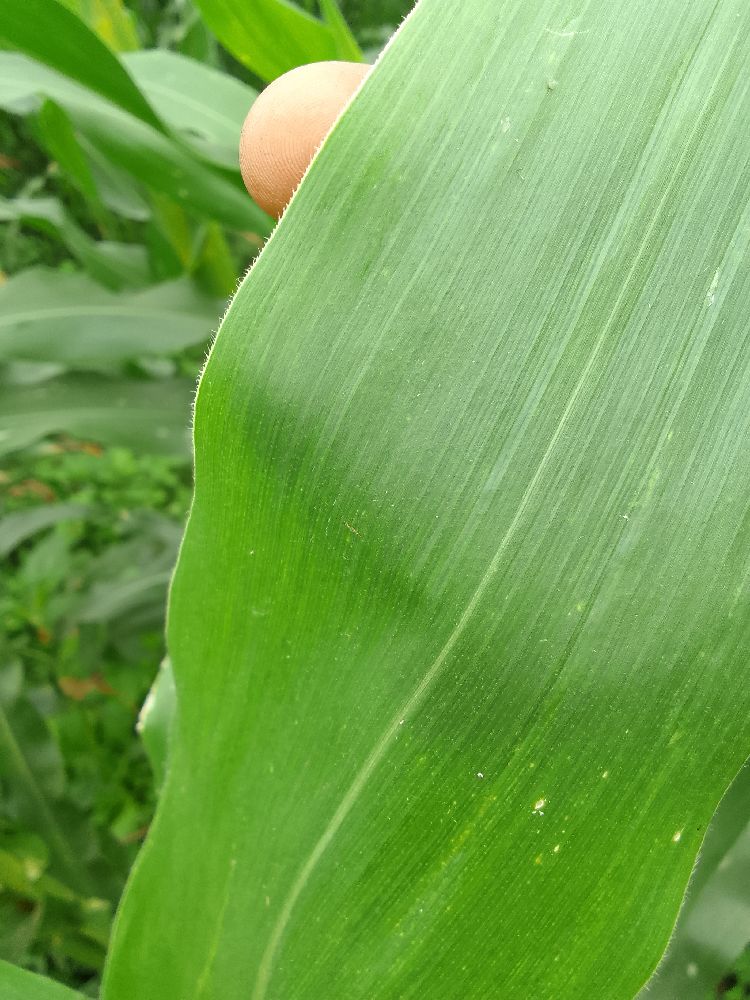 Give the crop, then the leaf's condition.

maize, healthy
